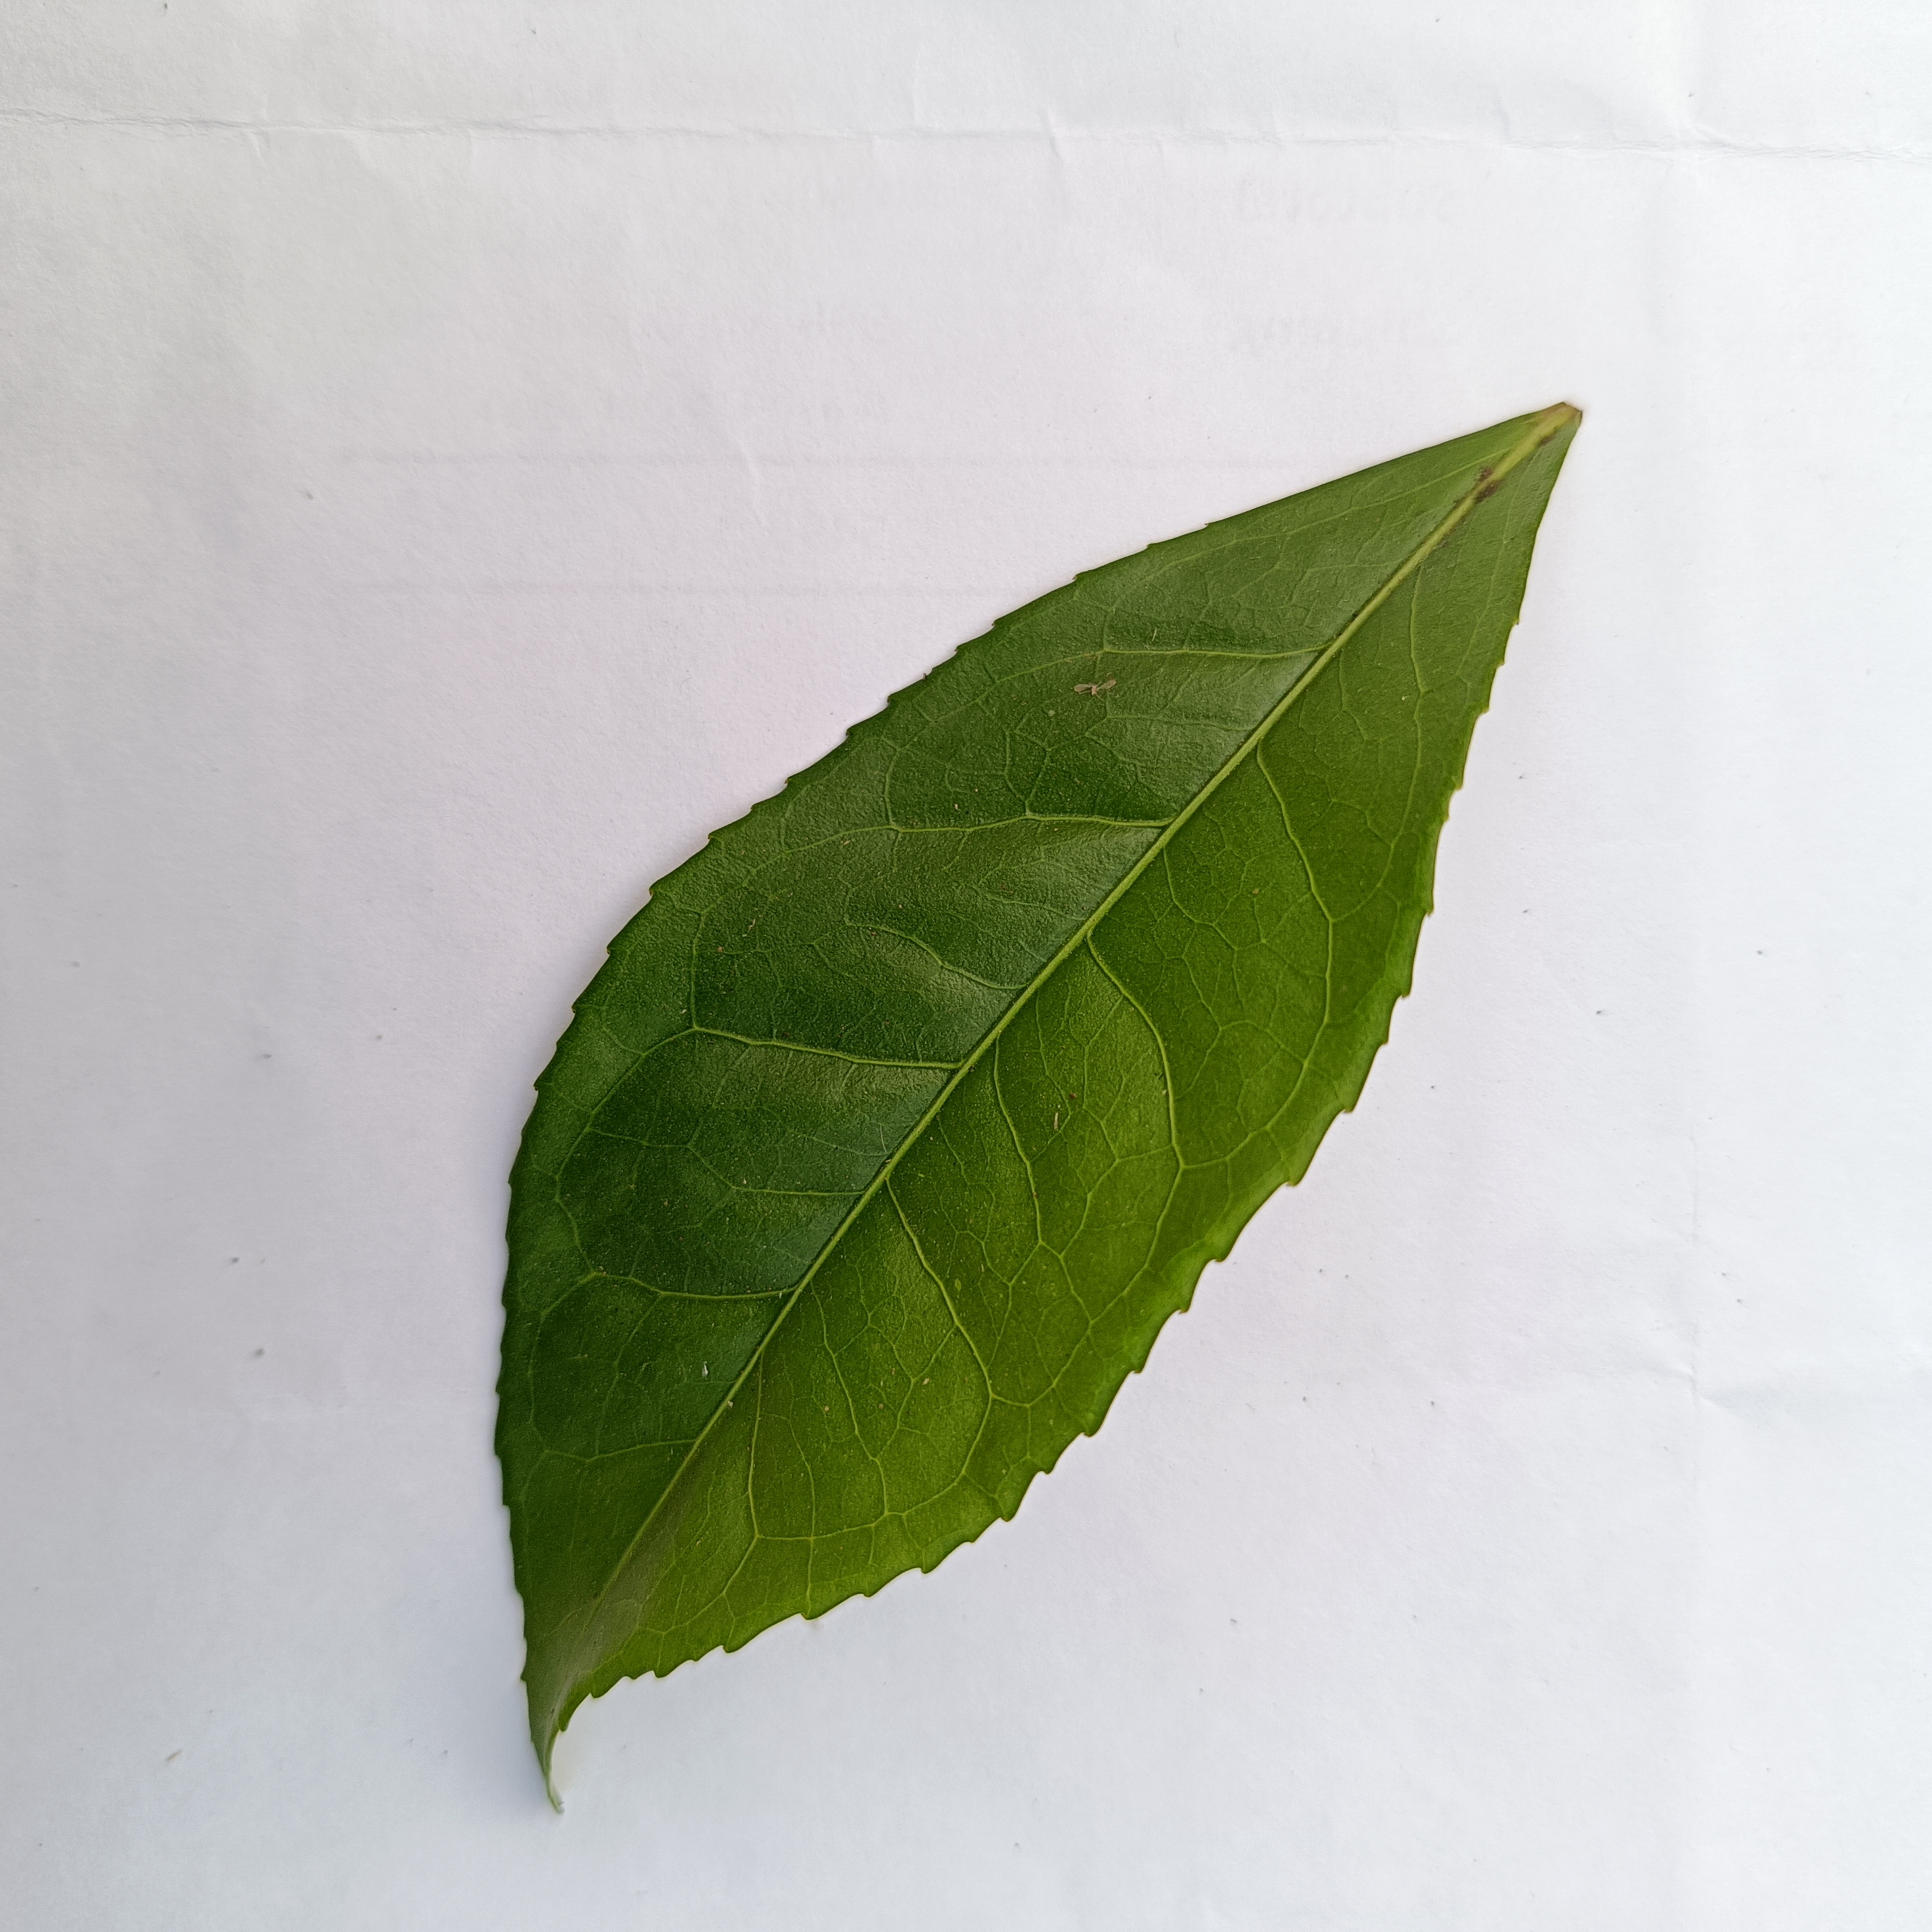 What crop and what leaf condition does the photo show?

tea, healthy
